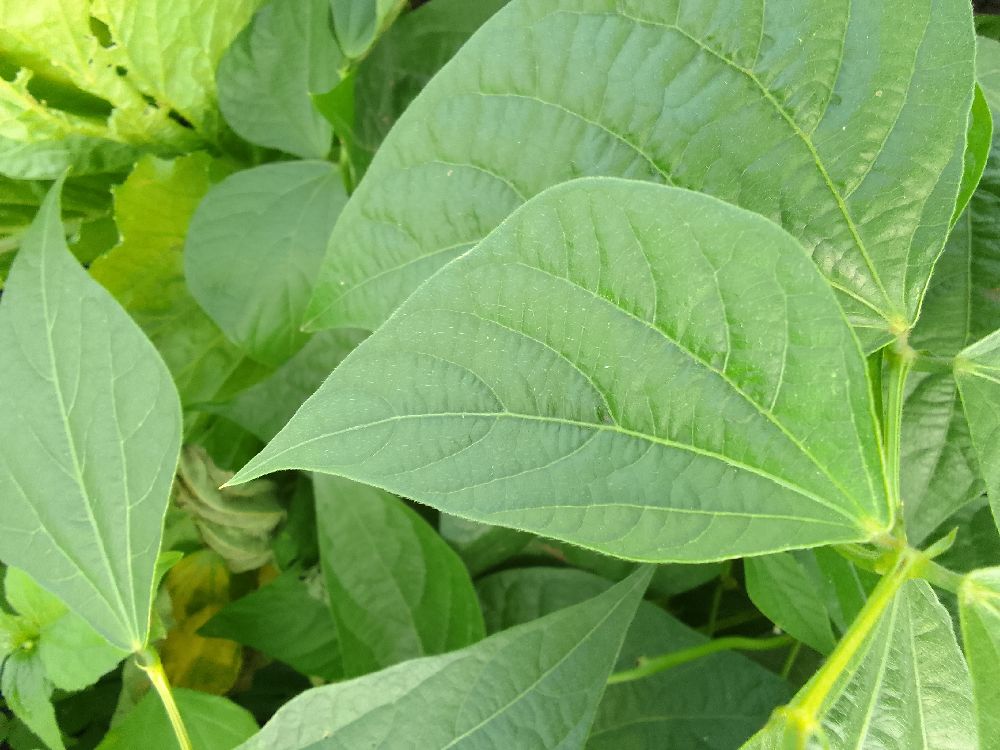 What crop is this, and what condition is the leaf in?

common bean, healthy
